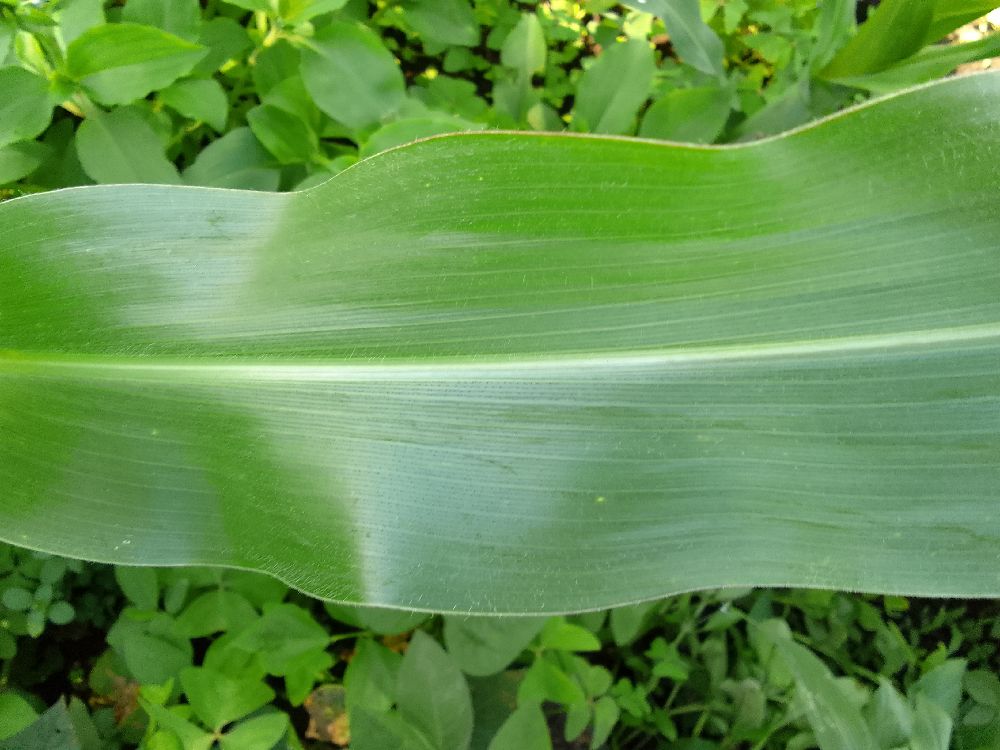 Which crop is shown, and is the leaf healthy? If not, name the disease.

maize, healthy
